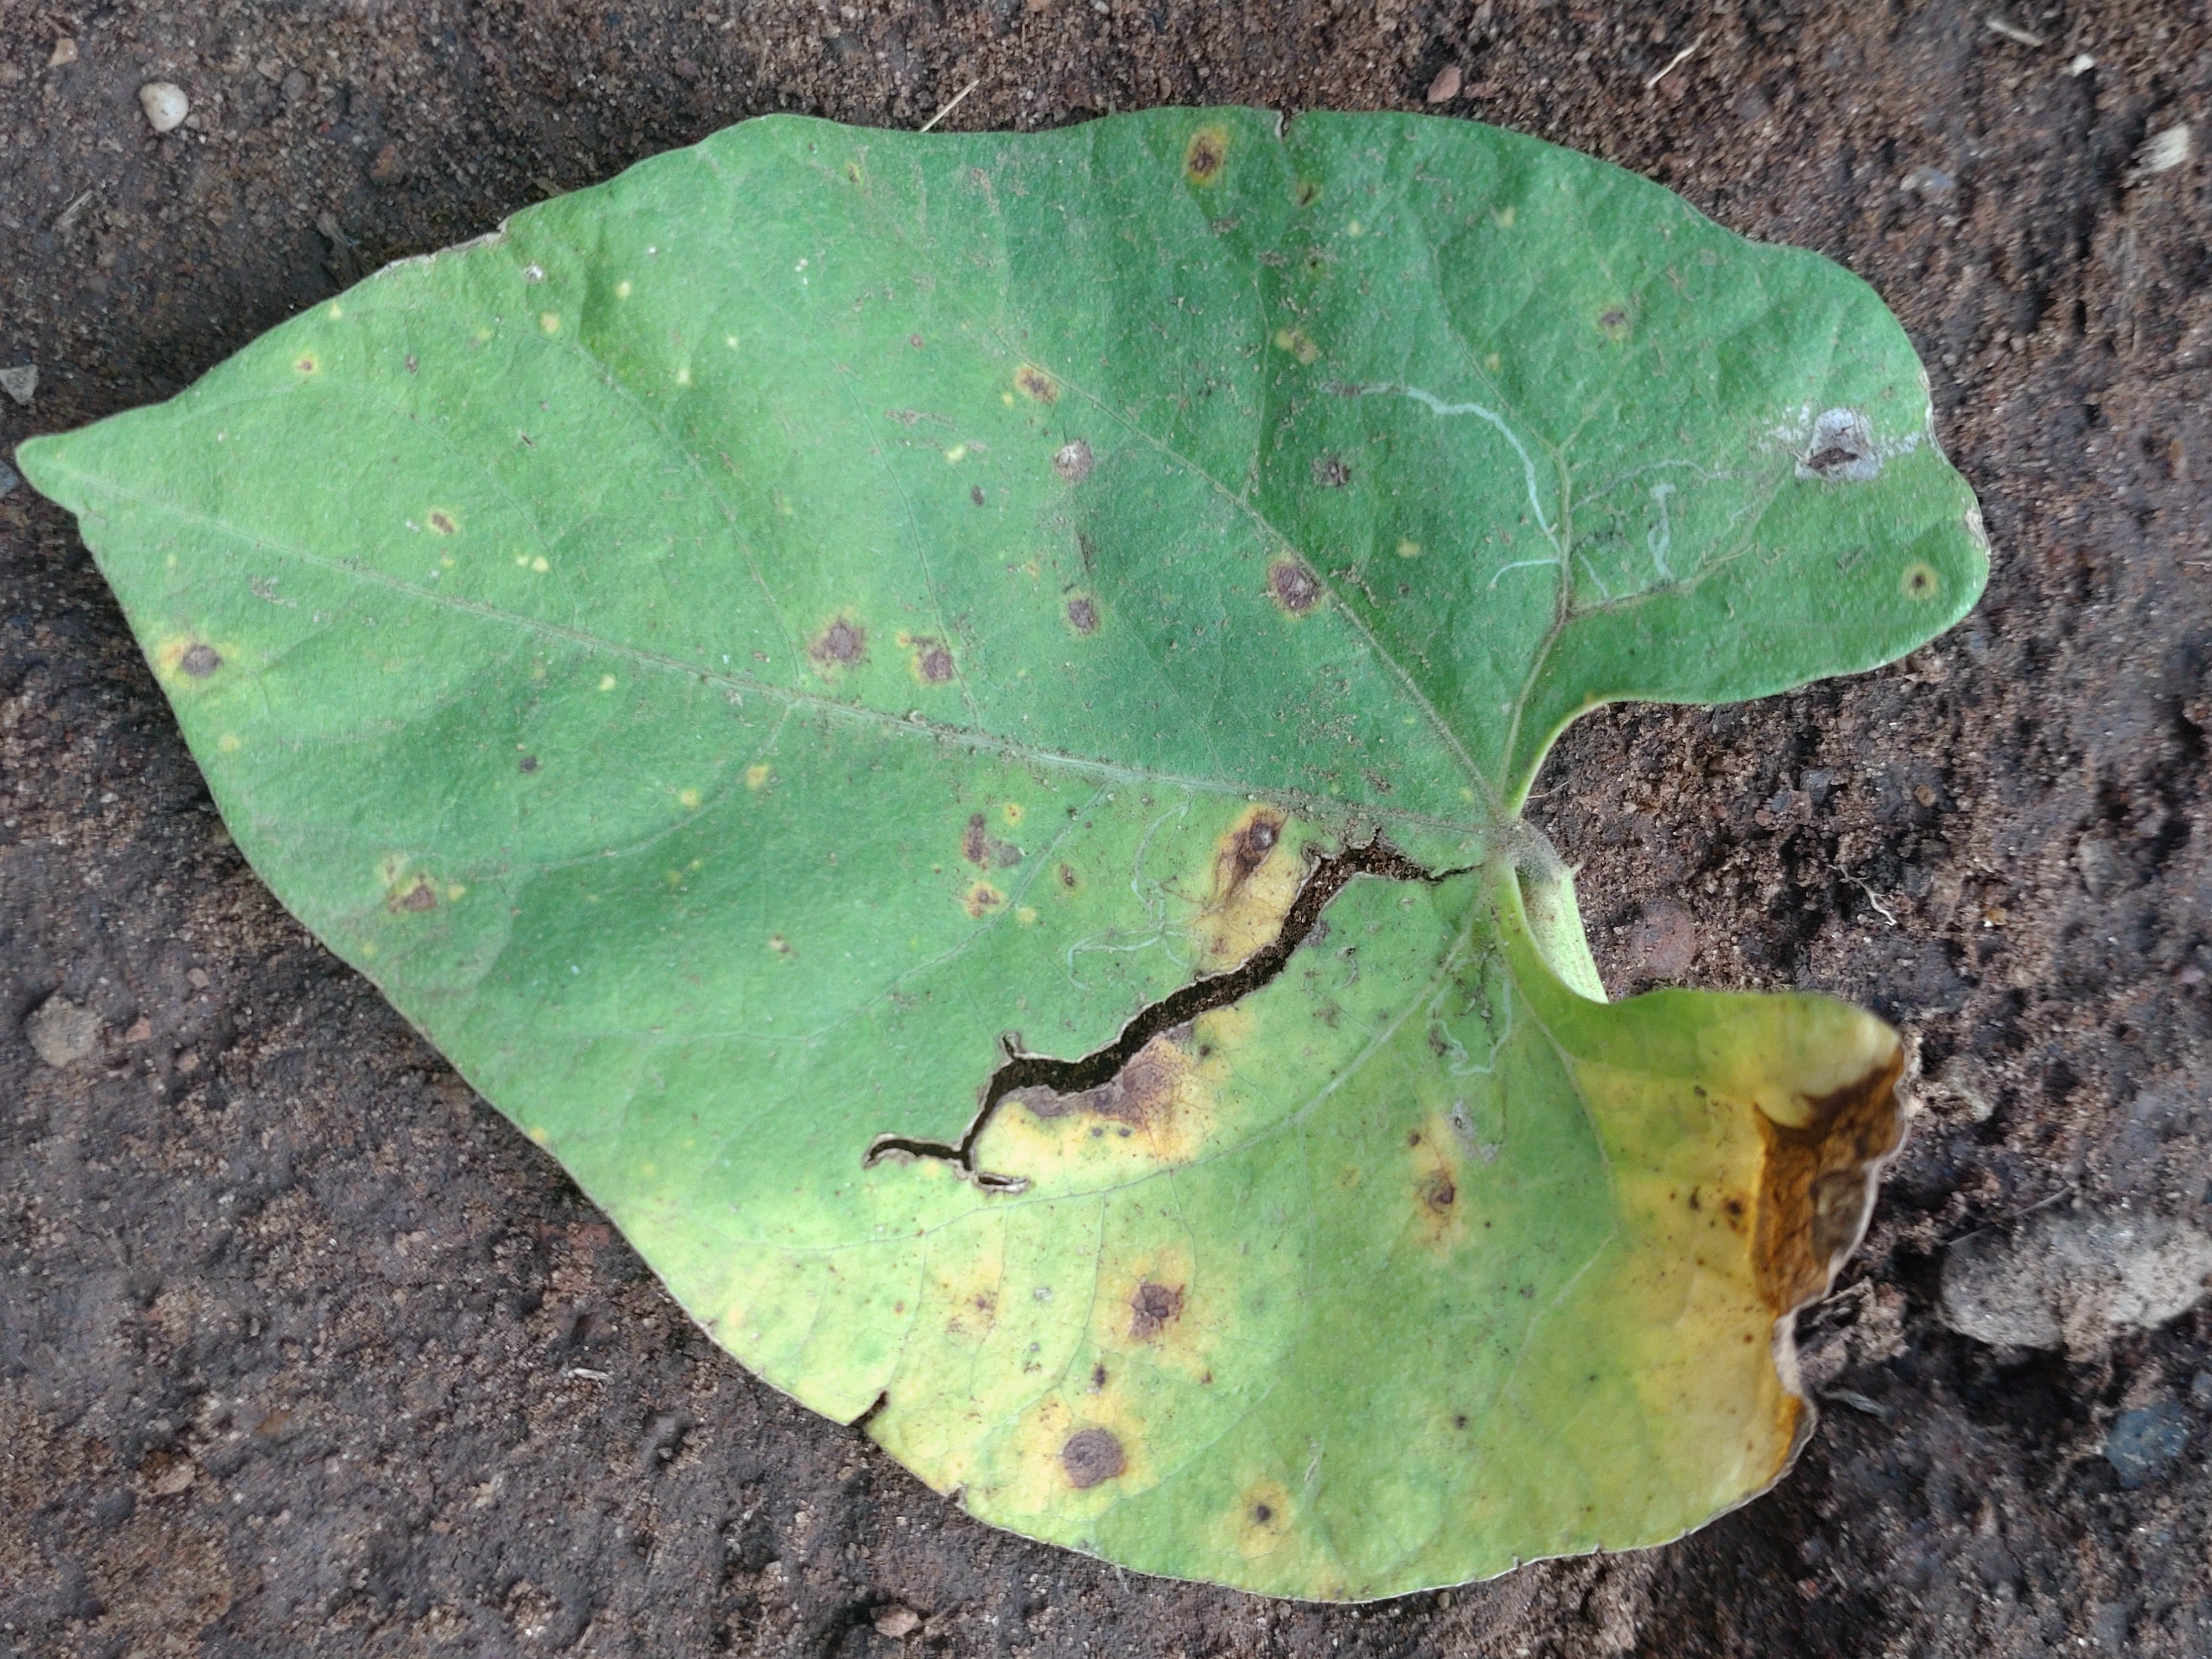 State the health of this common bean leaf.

rust
